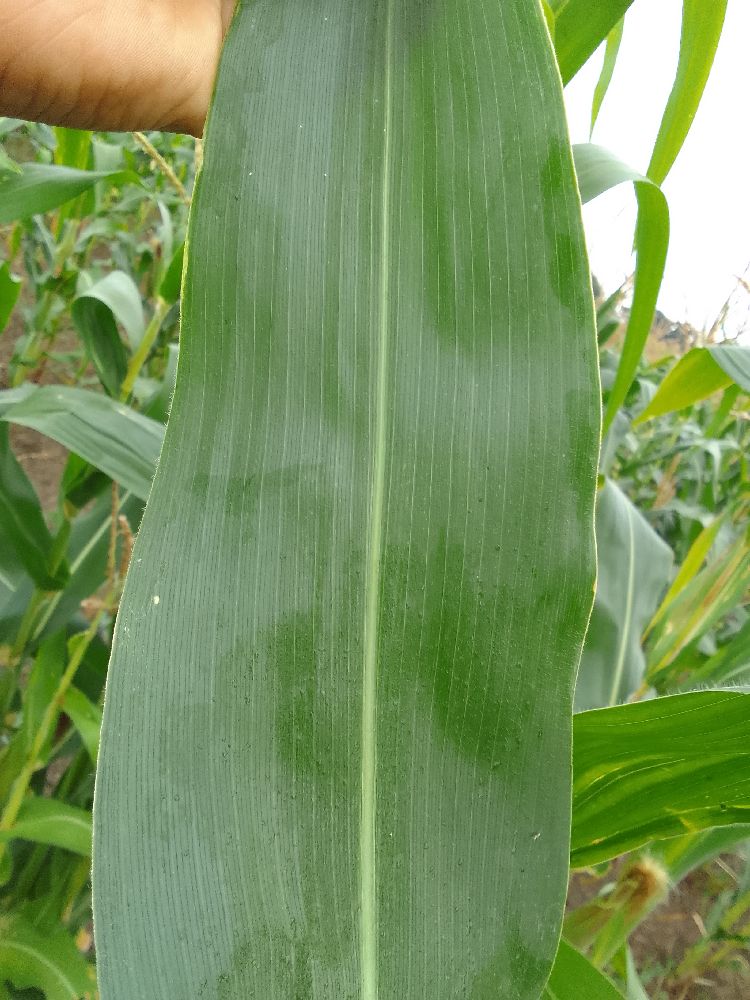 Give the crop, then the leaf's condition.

maize, healthy
